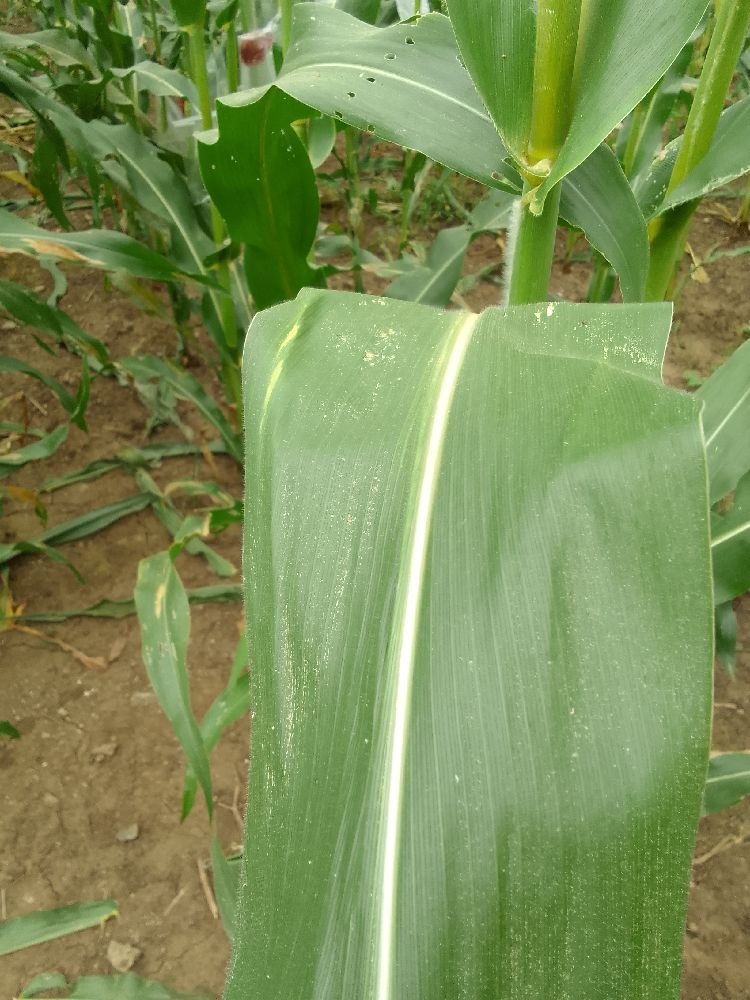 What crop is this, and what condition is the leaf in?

maize, healthy
